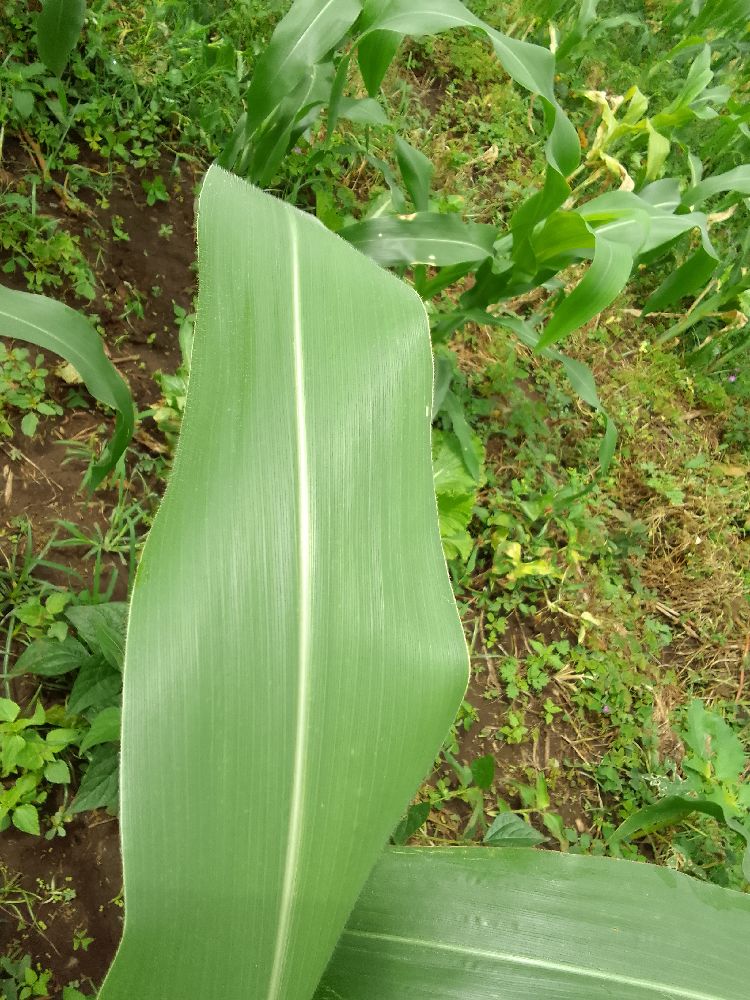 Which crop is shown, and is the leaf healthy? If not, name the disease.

maize, healthy
